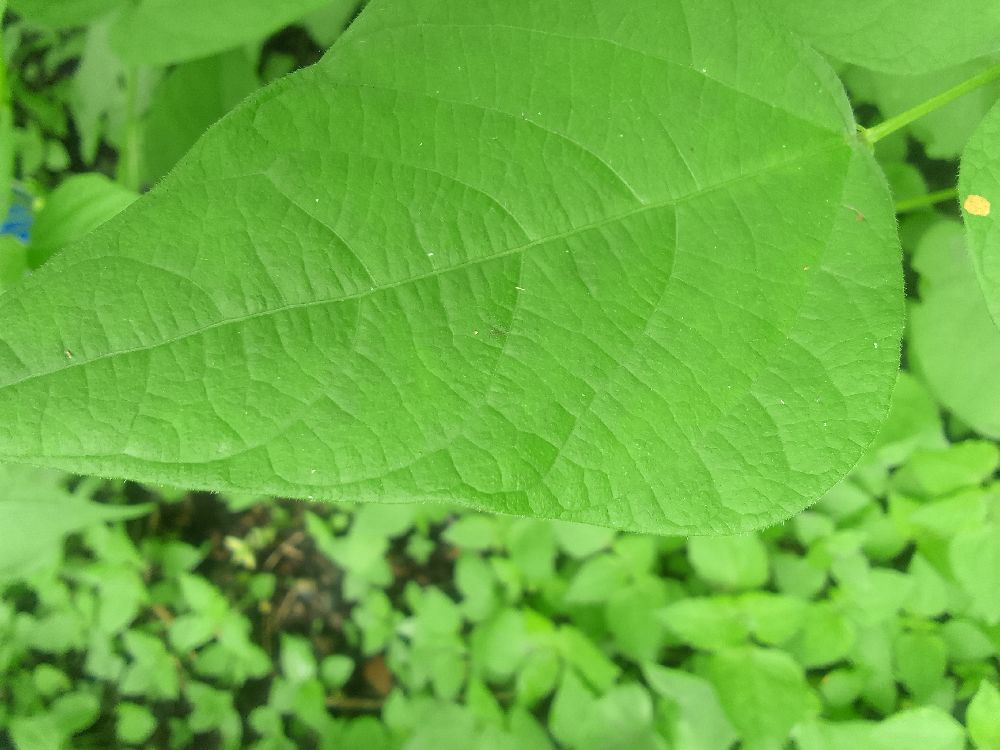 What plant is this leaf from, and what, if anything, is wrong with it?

common bean, healthy
